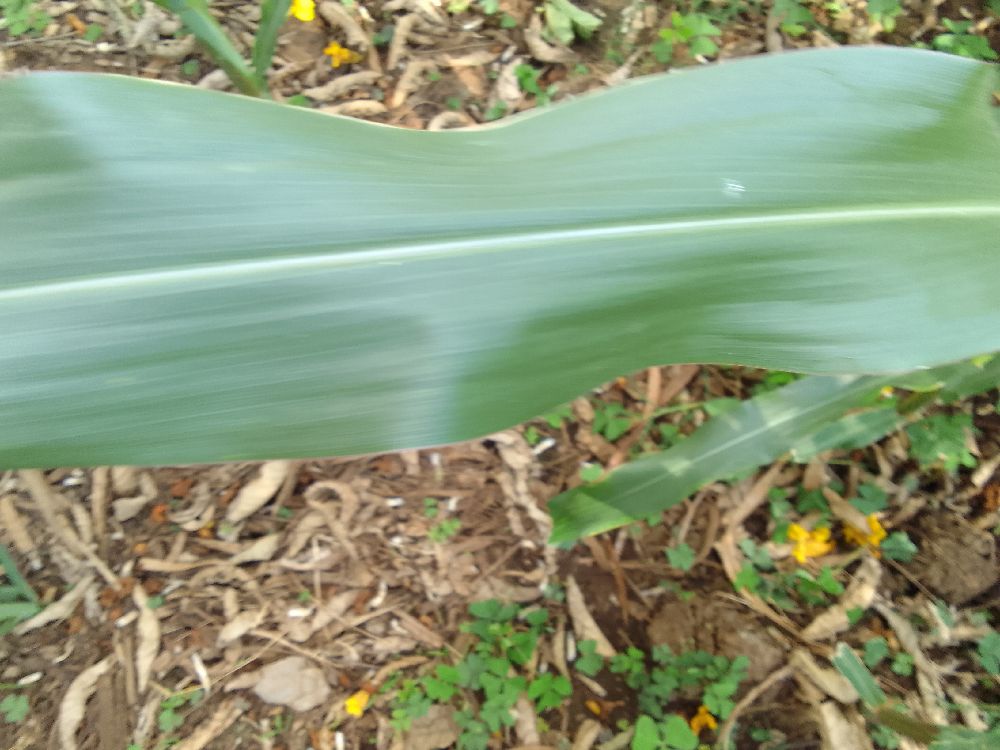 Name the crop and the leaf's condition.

maize, healthy
